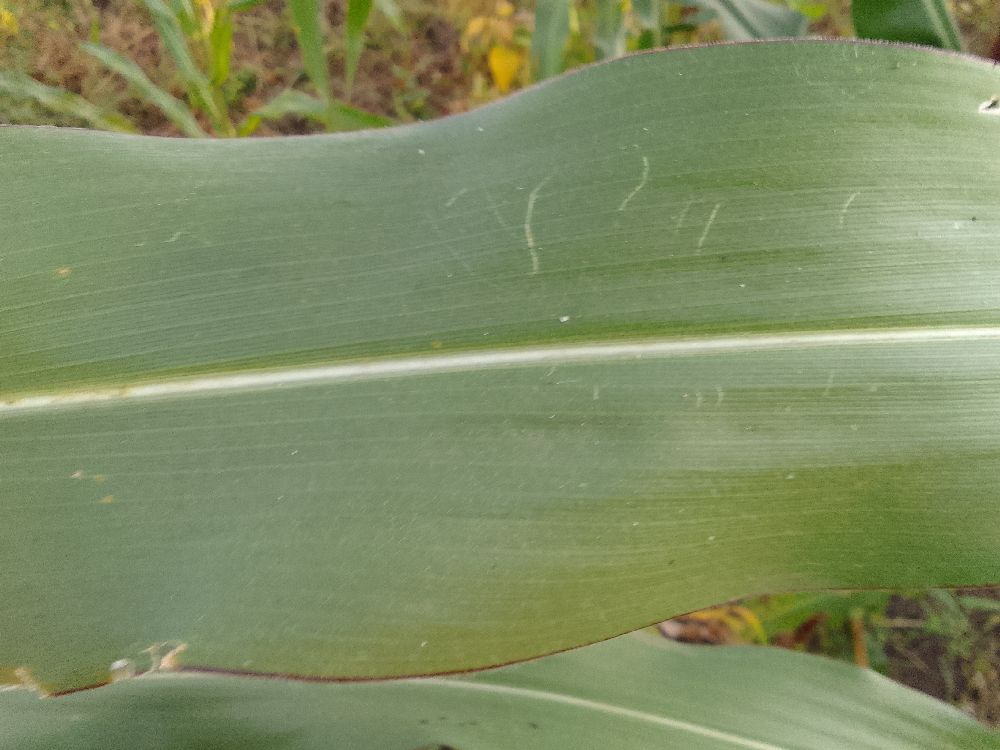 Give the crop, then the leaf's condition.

maize, healthy
